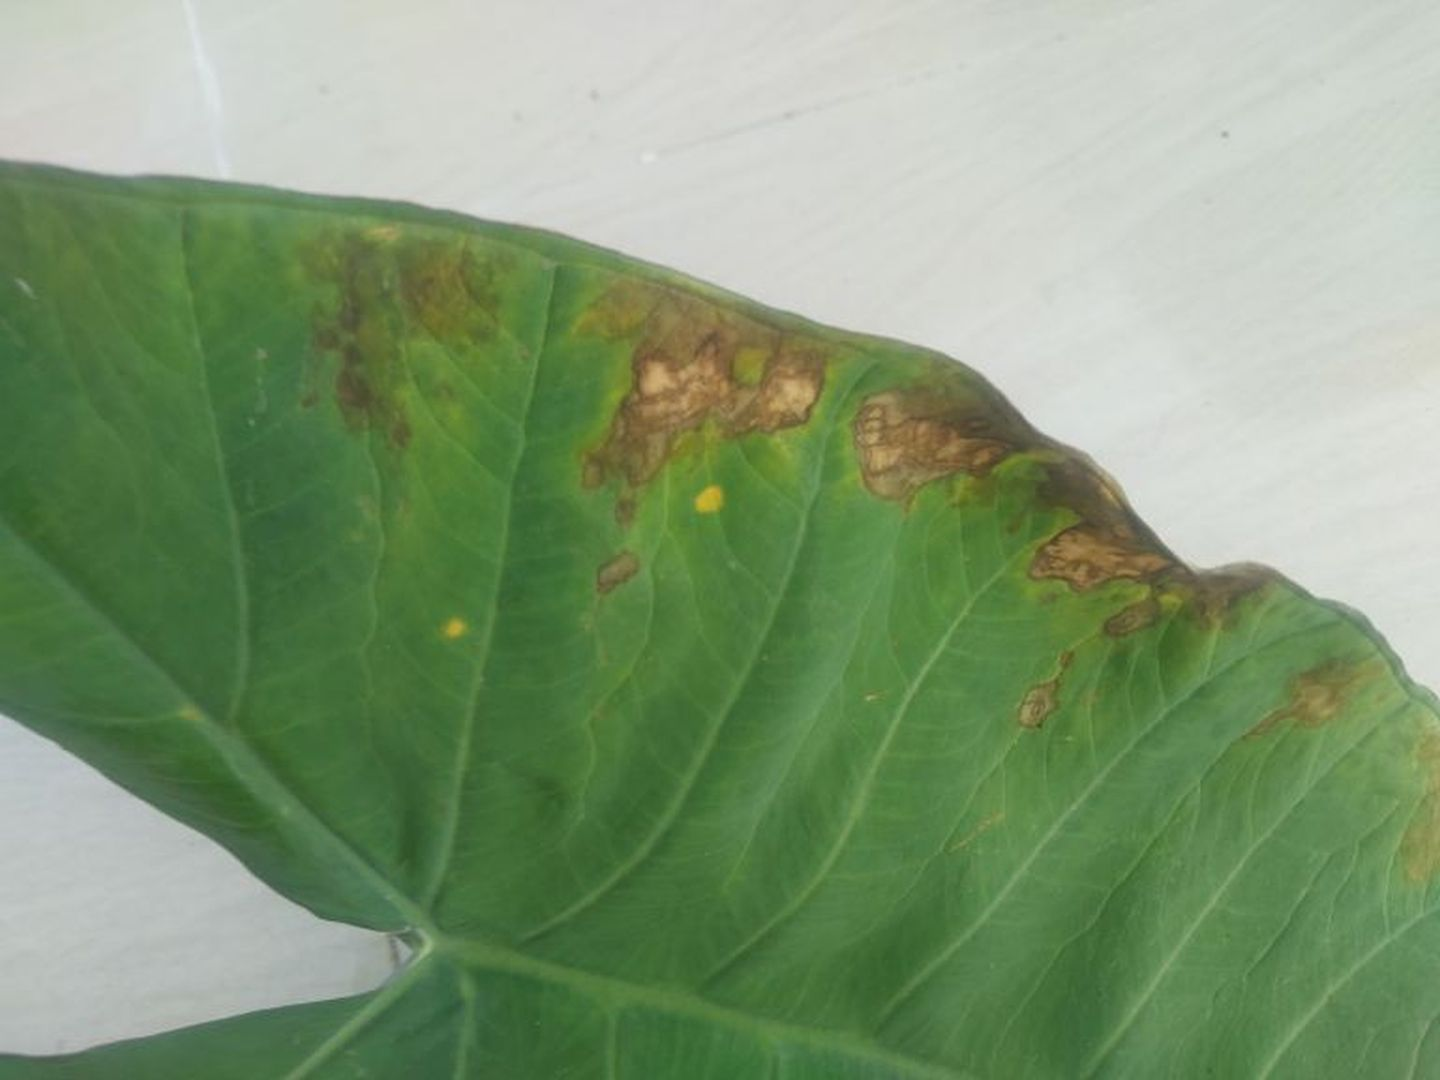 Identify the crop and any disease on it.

taro, leaf blight
